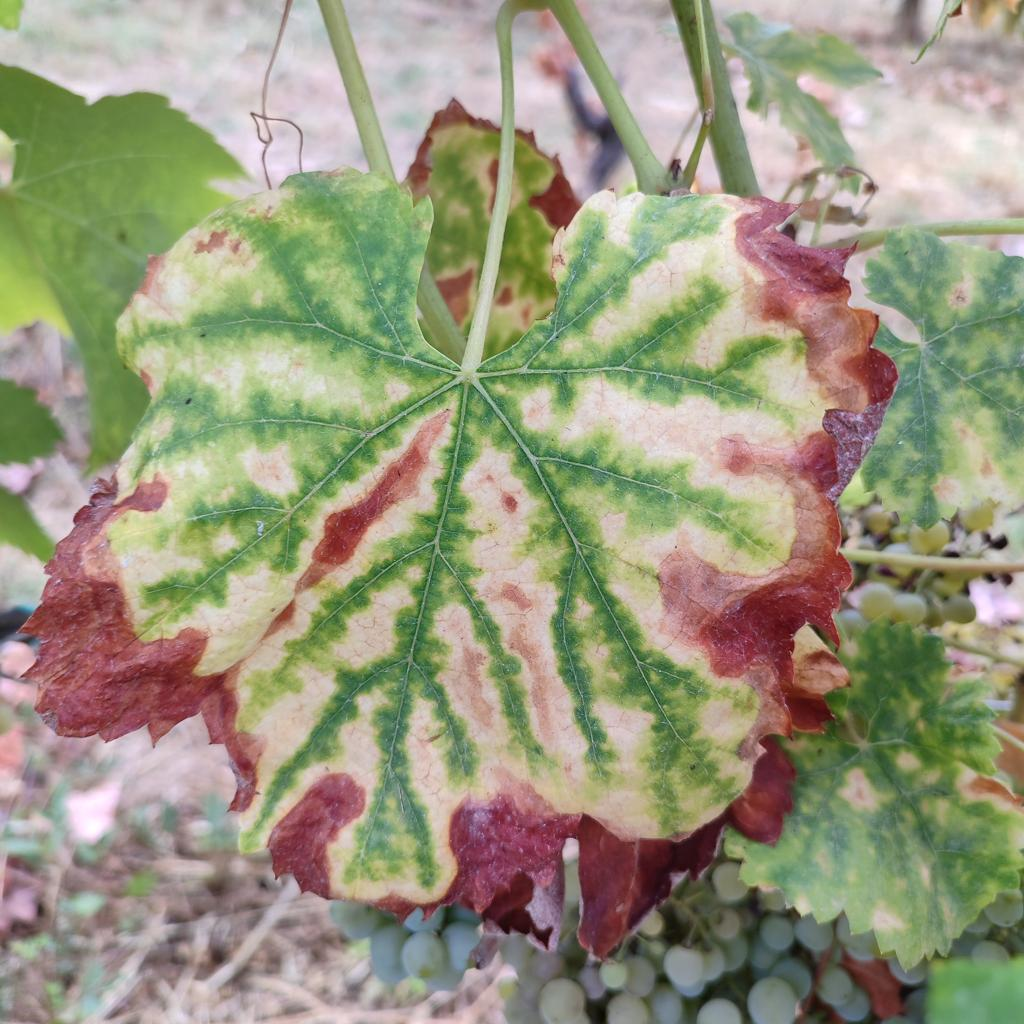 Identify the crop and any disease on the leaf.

grapevine, esca complex
